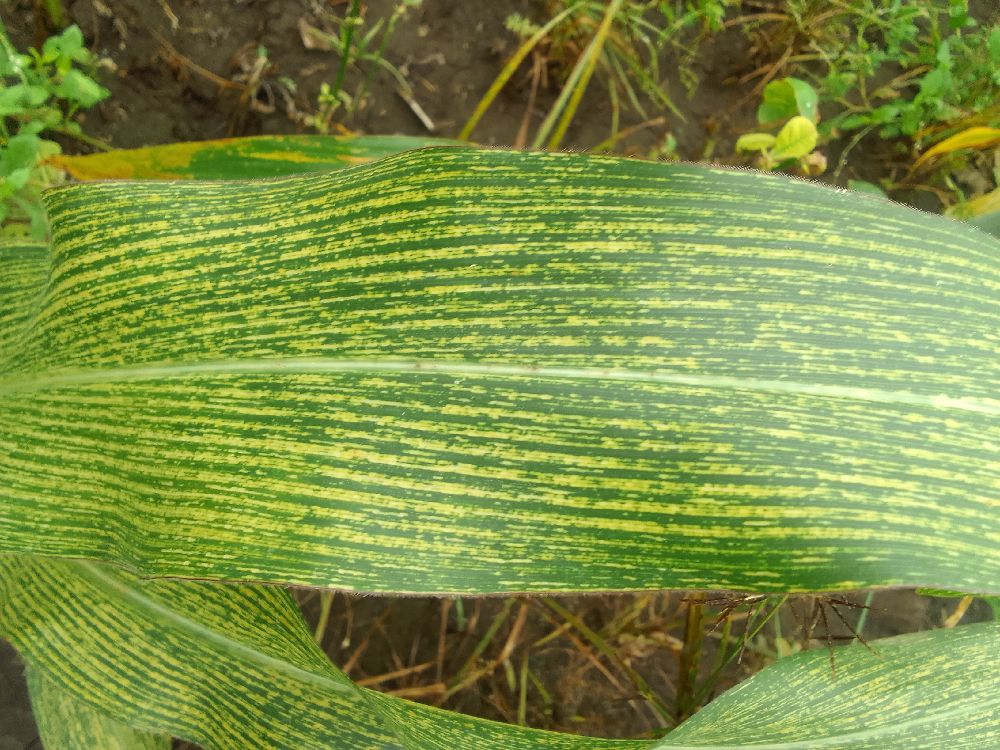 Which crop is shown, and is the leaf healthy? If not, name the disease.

maize, maize streak virus
